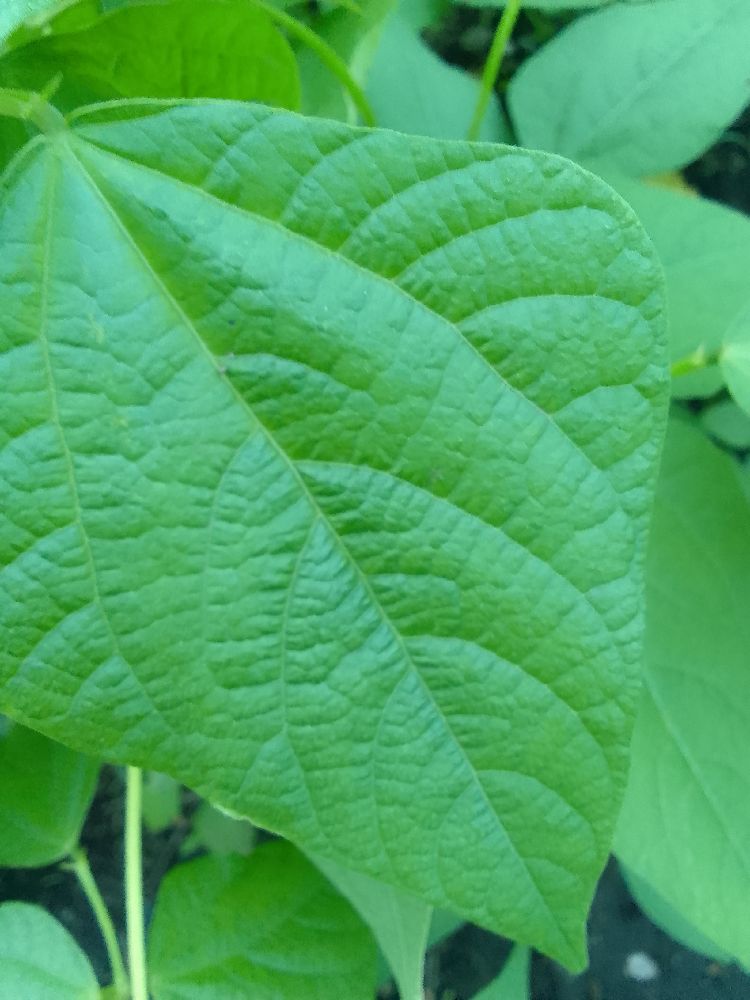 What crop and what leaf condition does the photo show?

common bean, healthy
